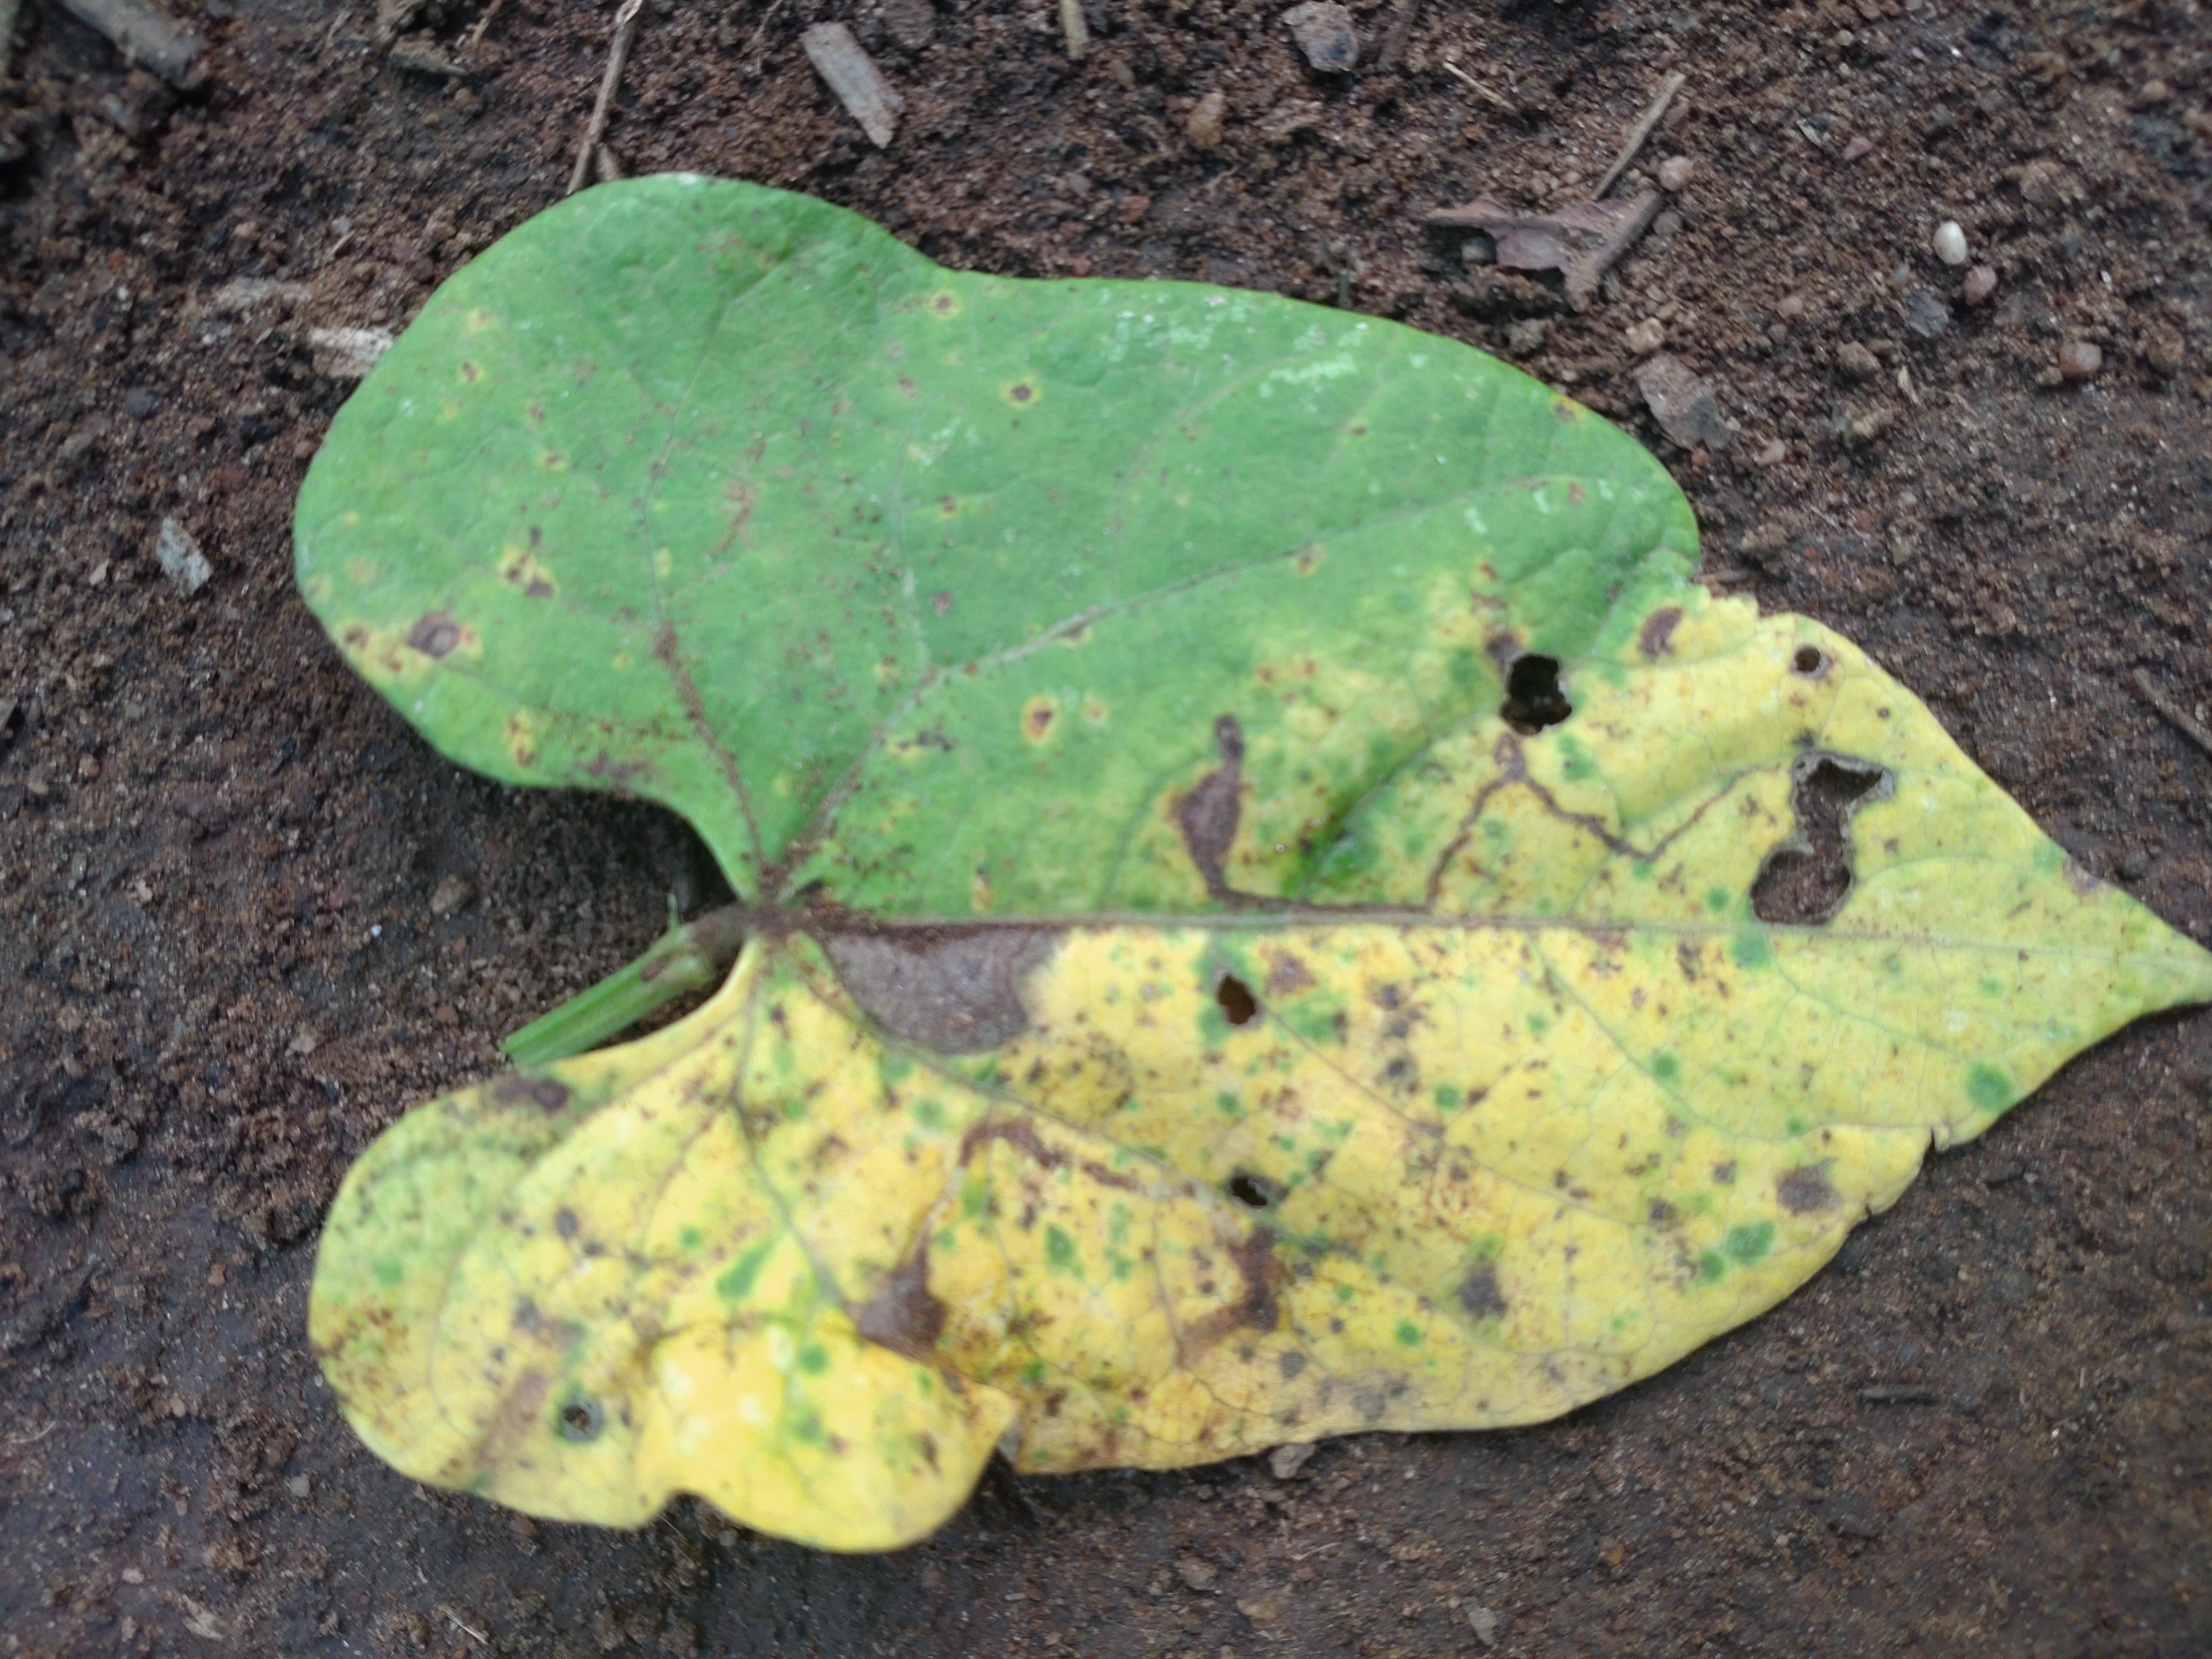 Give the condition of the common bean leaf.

anthracnose
